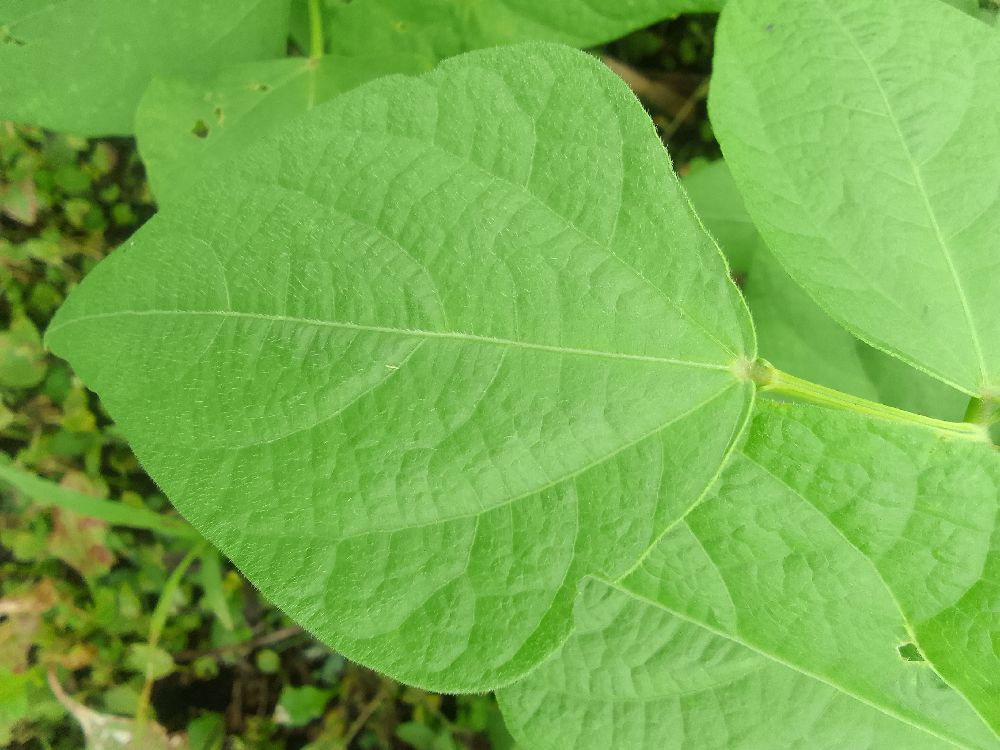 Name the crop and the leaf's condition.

common bean, healthy
